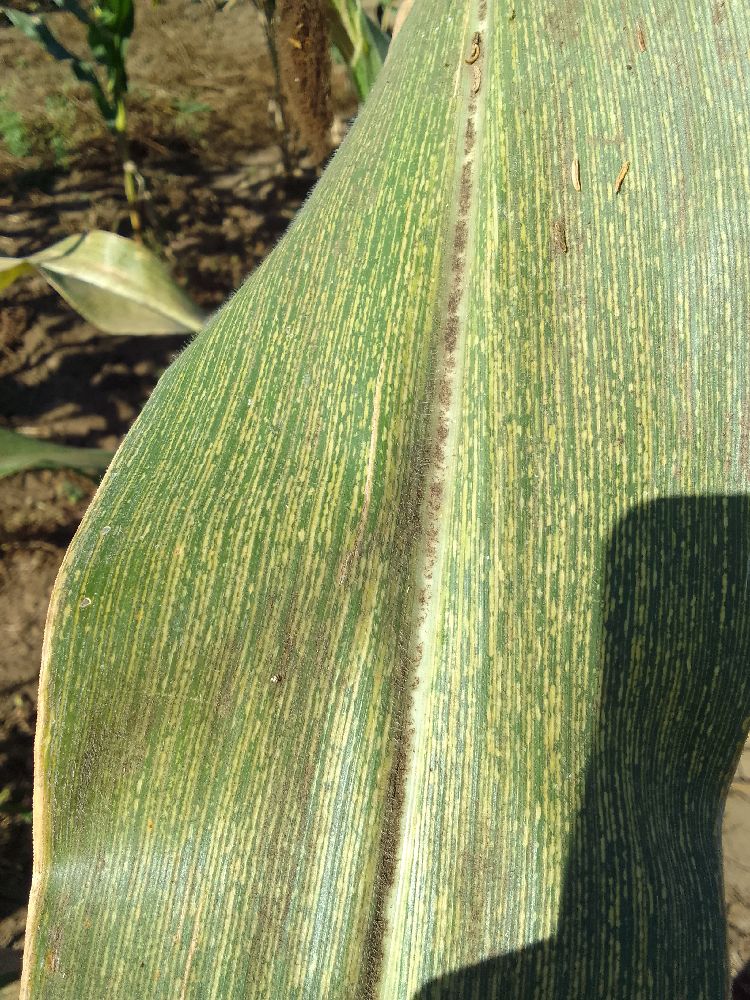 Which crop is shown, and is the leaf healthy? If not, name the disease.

maize, maize streak virus
